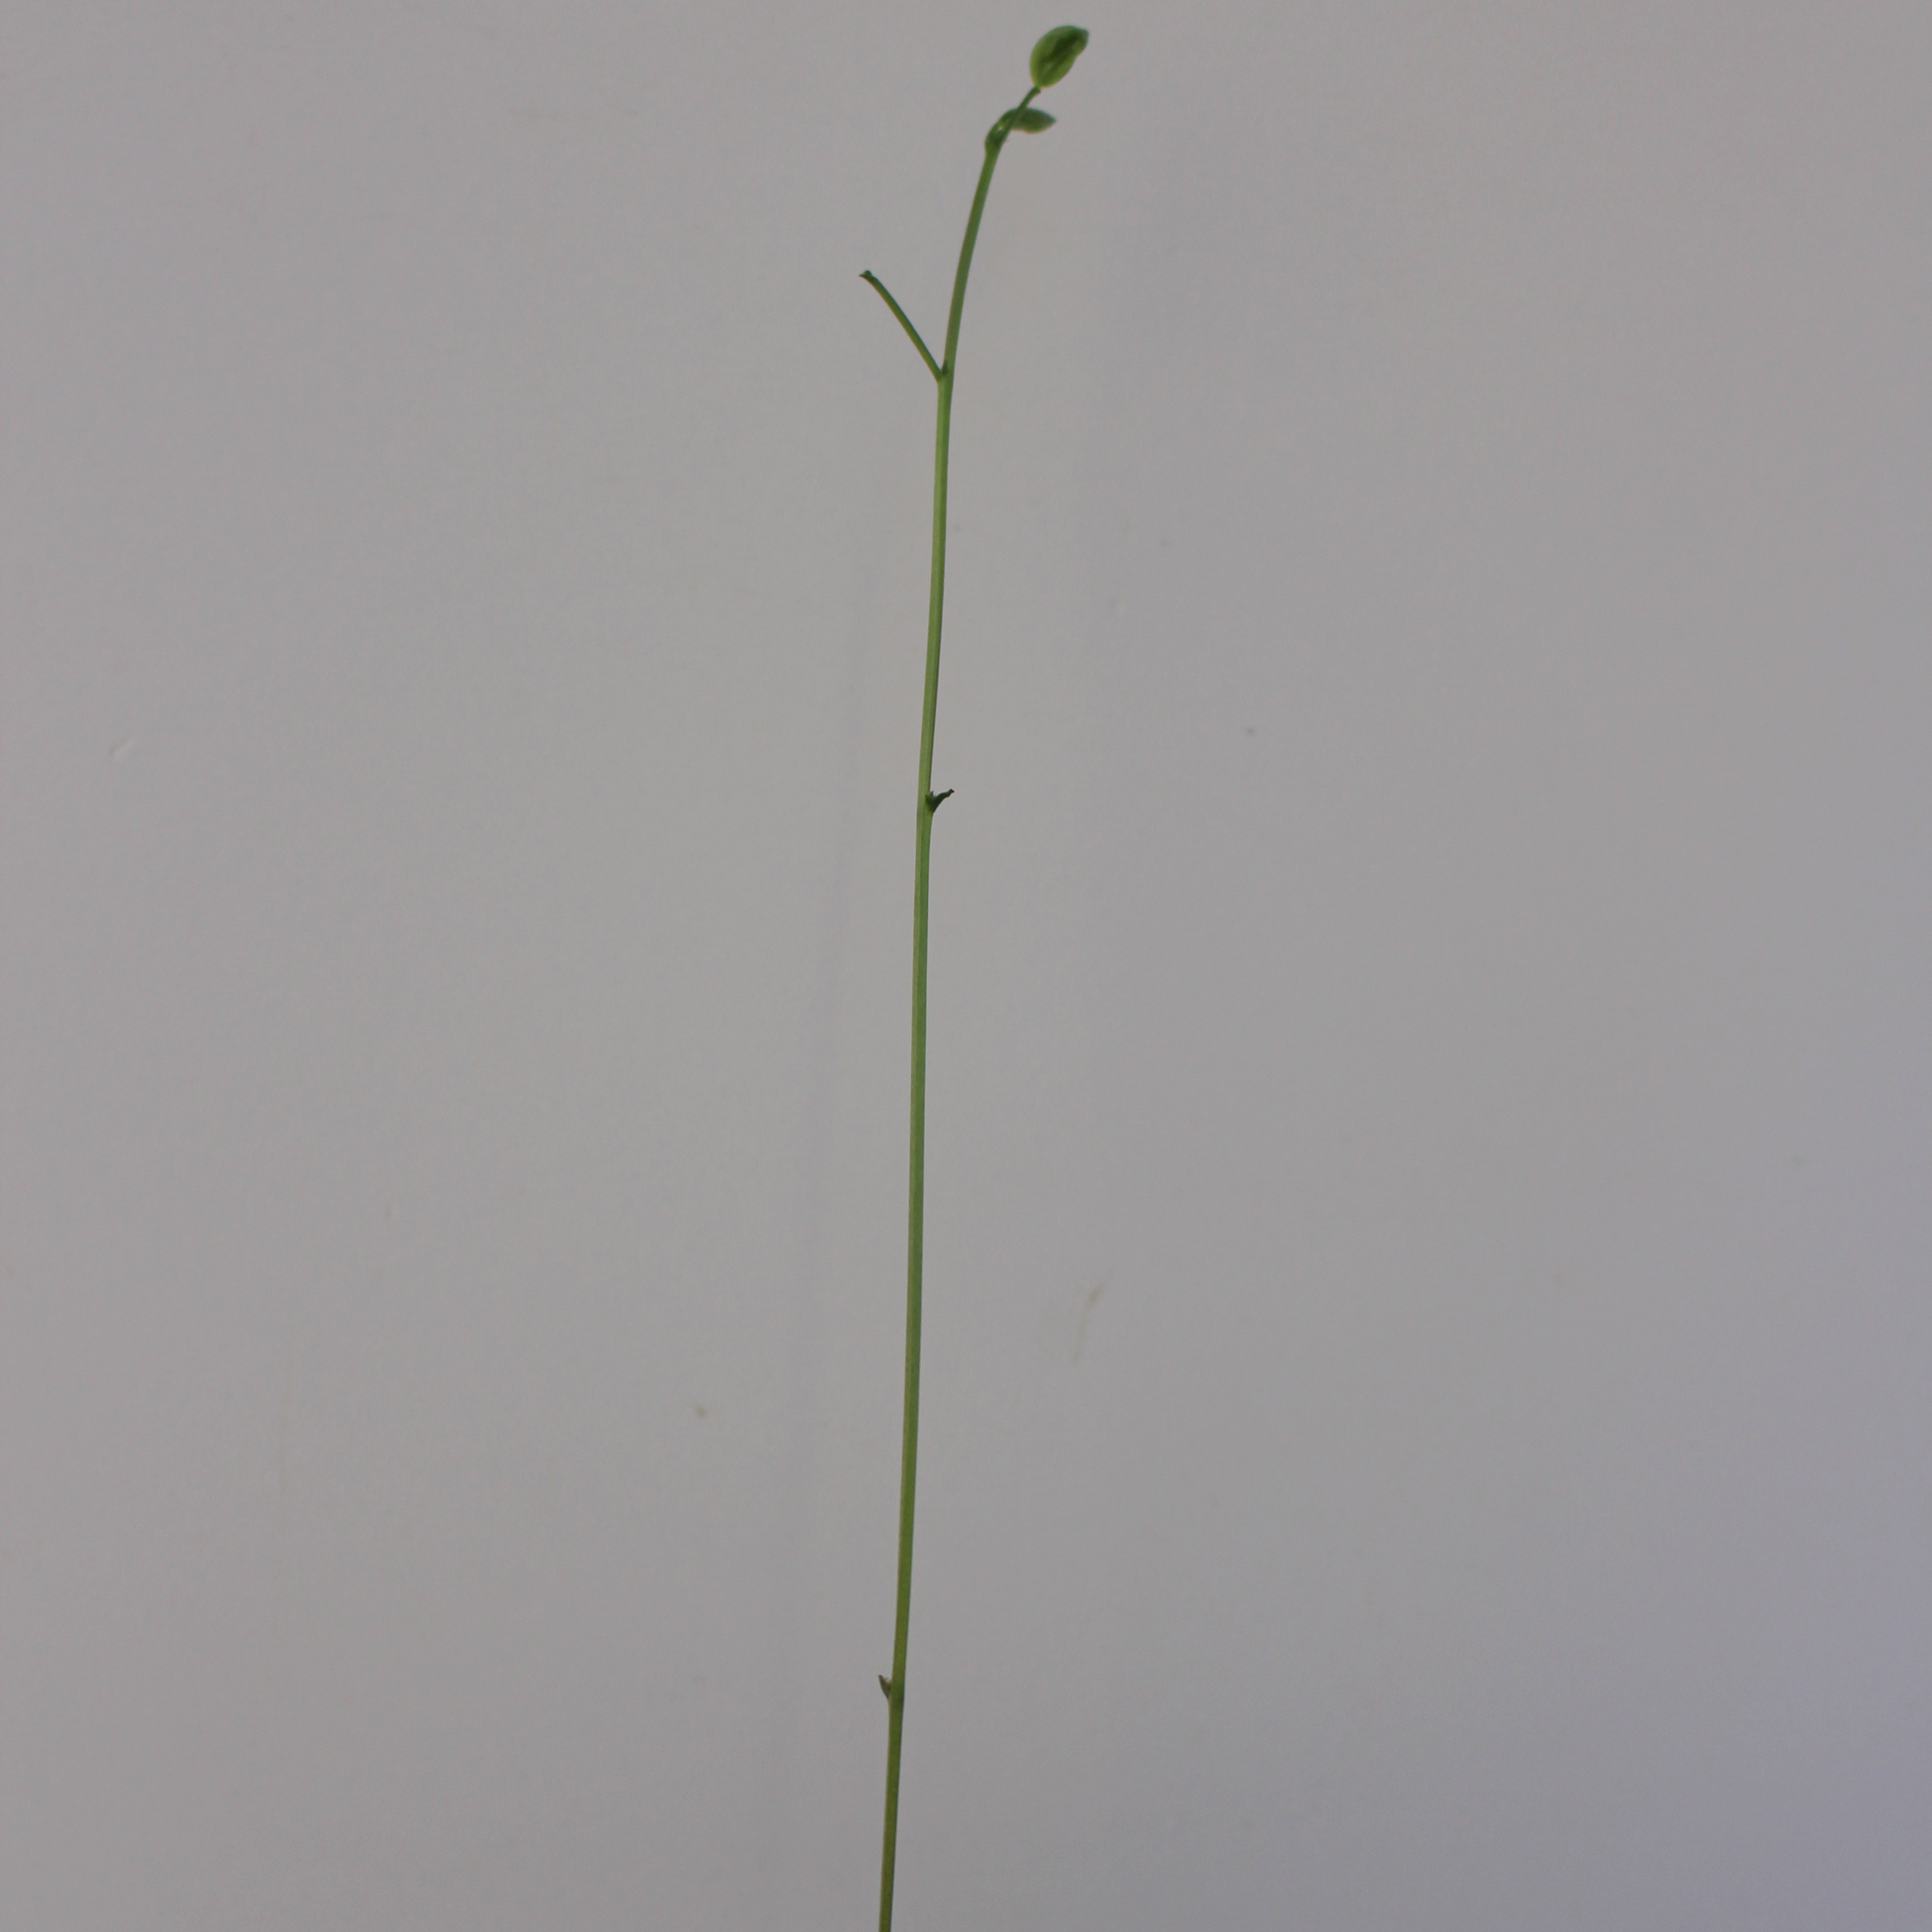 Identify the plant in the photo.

Vicia sativa
